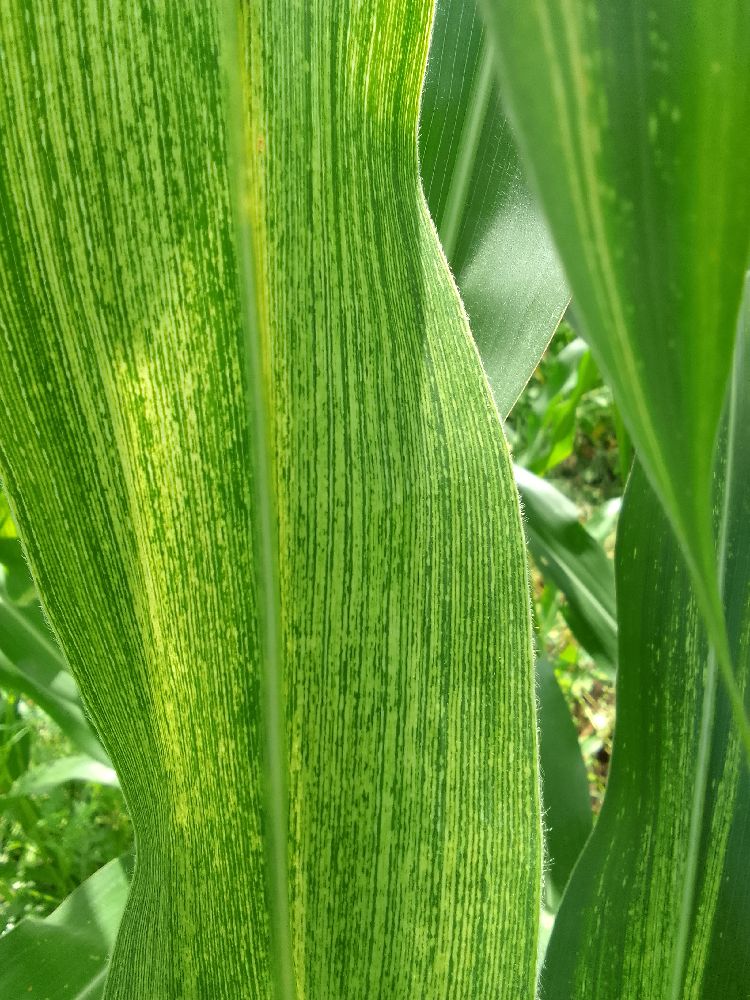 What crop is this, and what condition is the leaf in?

maize, maize streak virus
